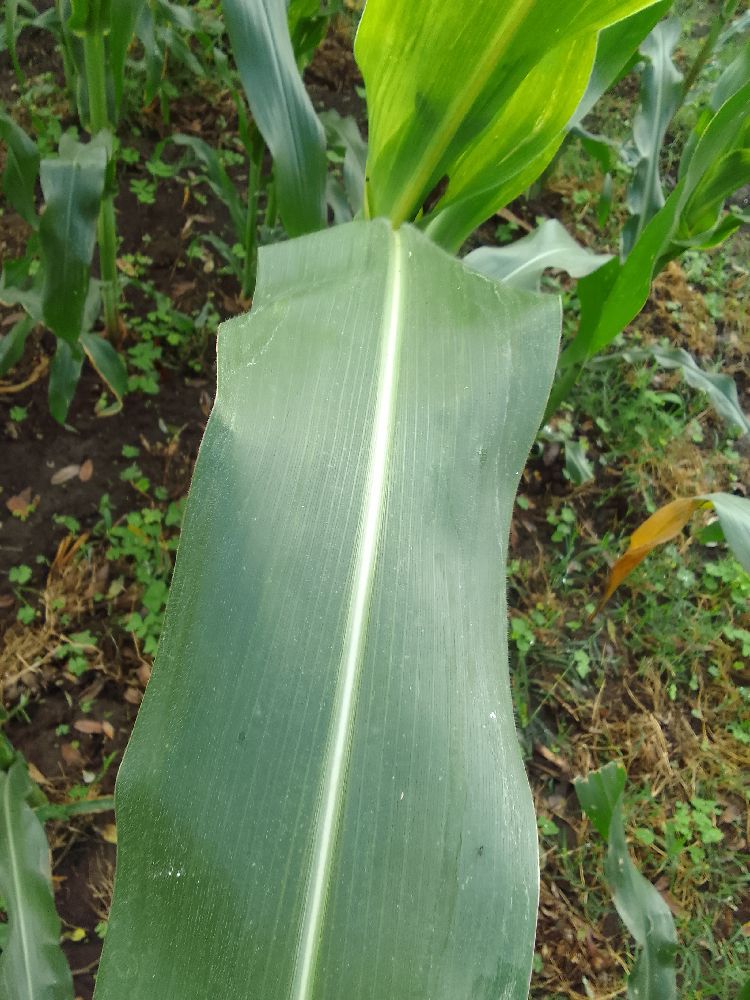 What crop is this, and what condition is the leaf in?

maize, healthy
